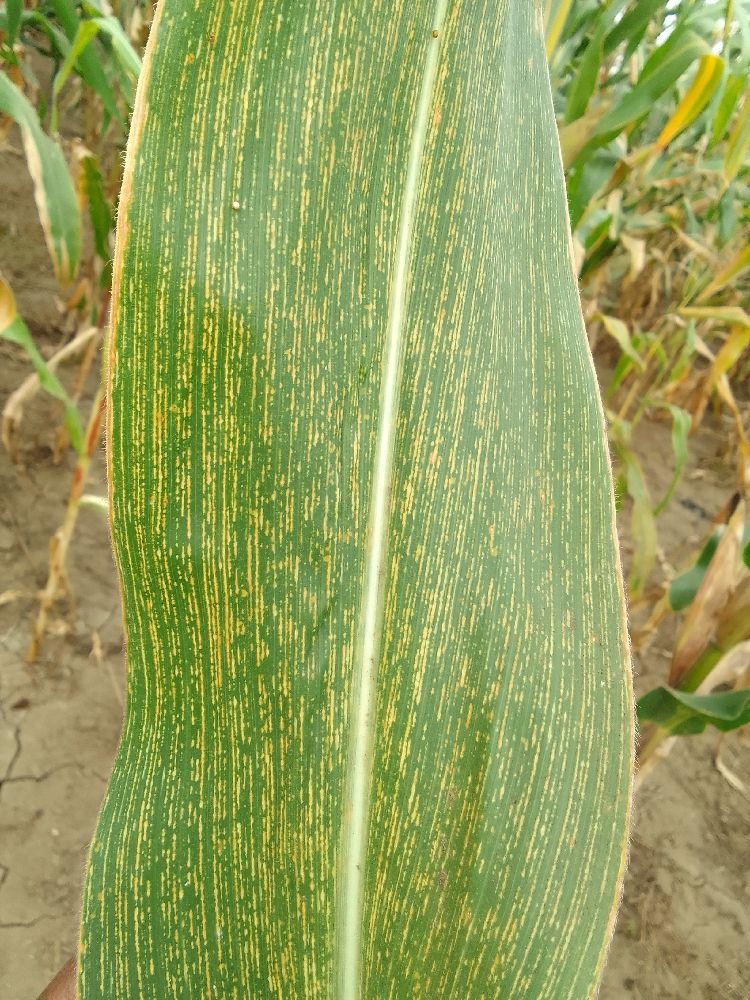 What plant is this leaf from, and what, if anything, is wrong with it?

maize, maize streak virus
